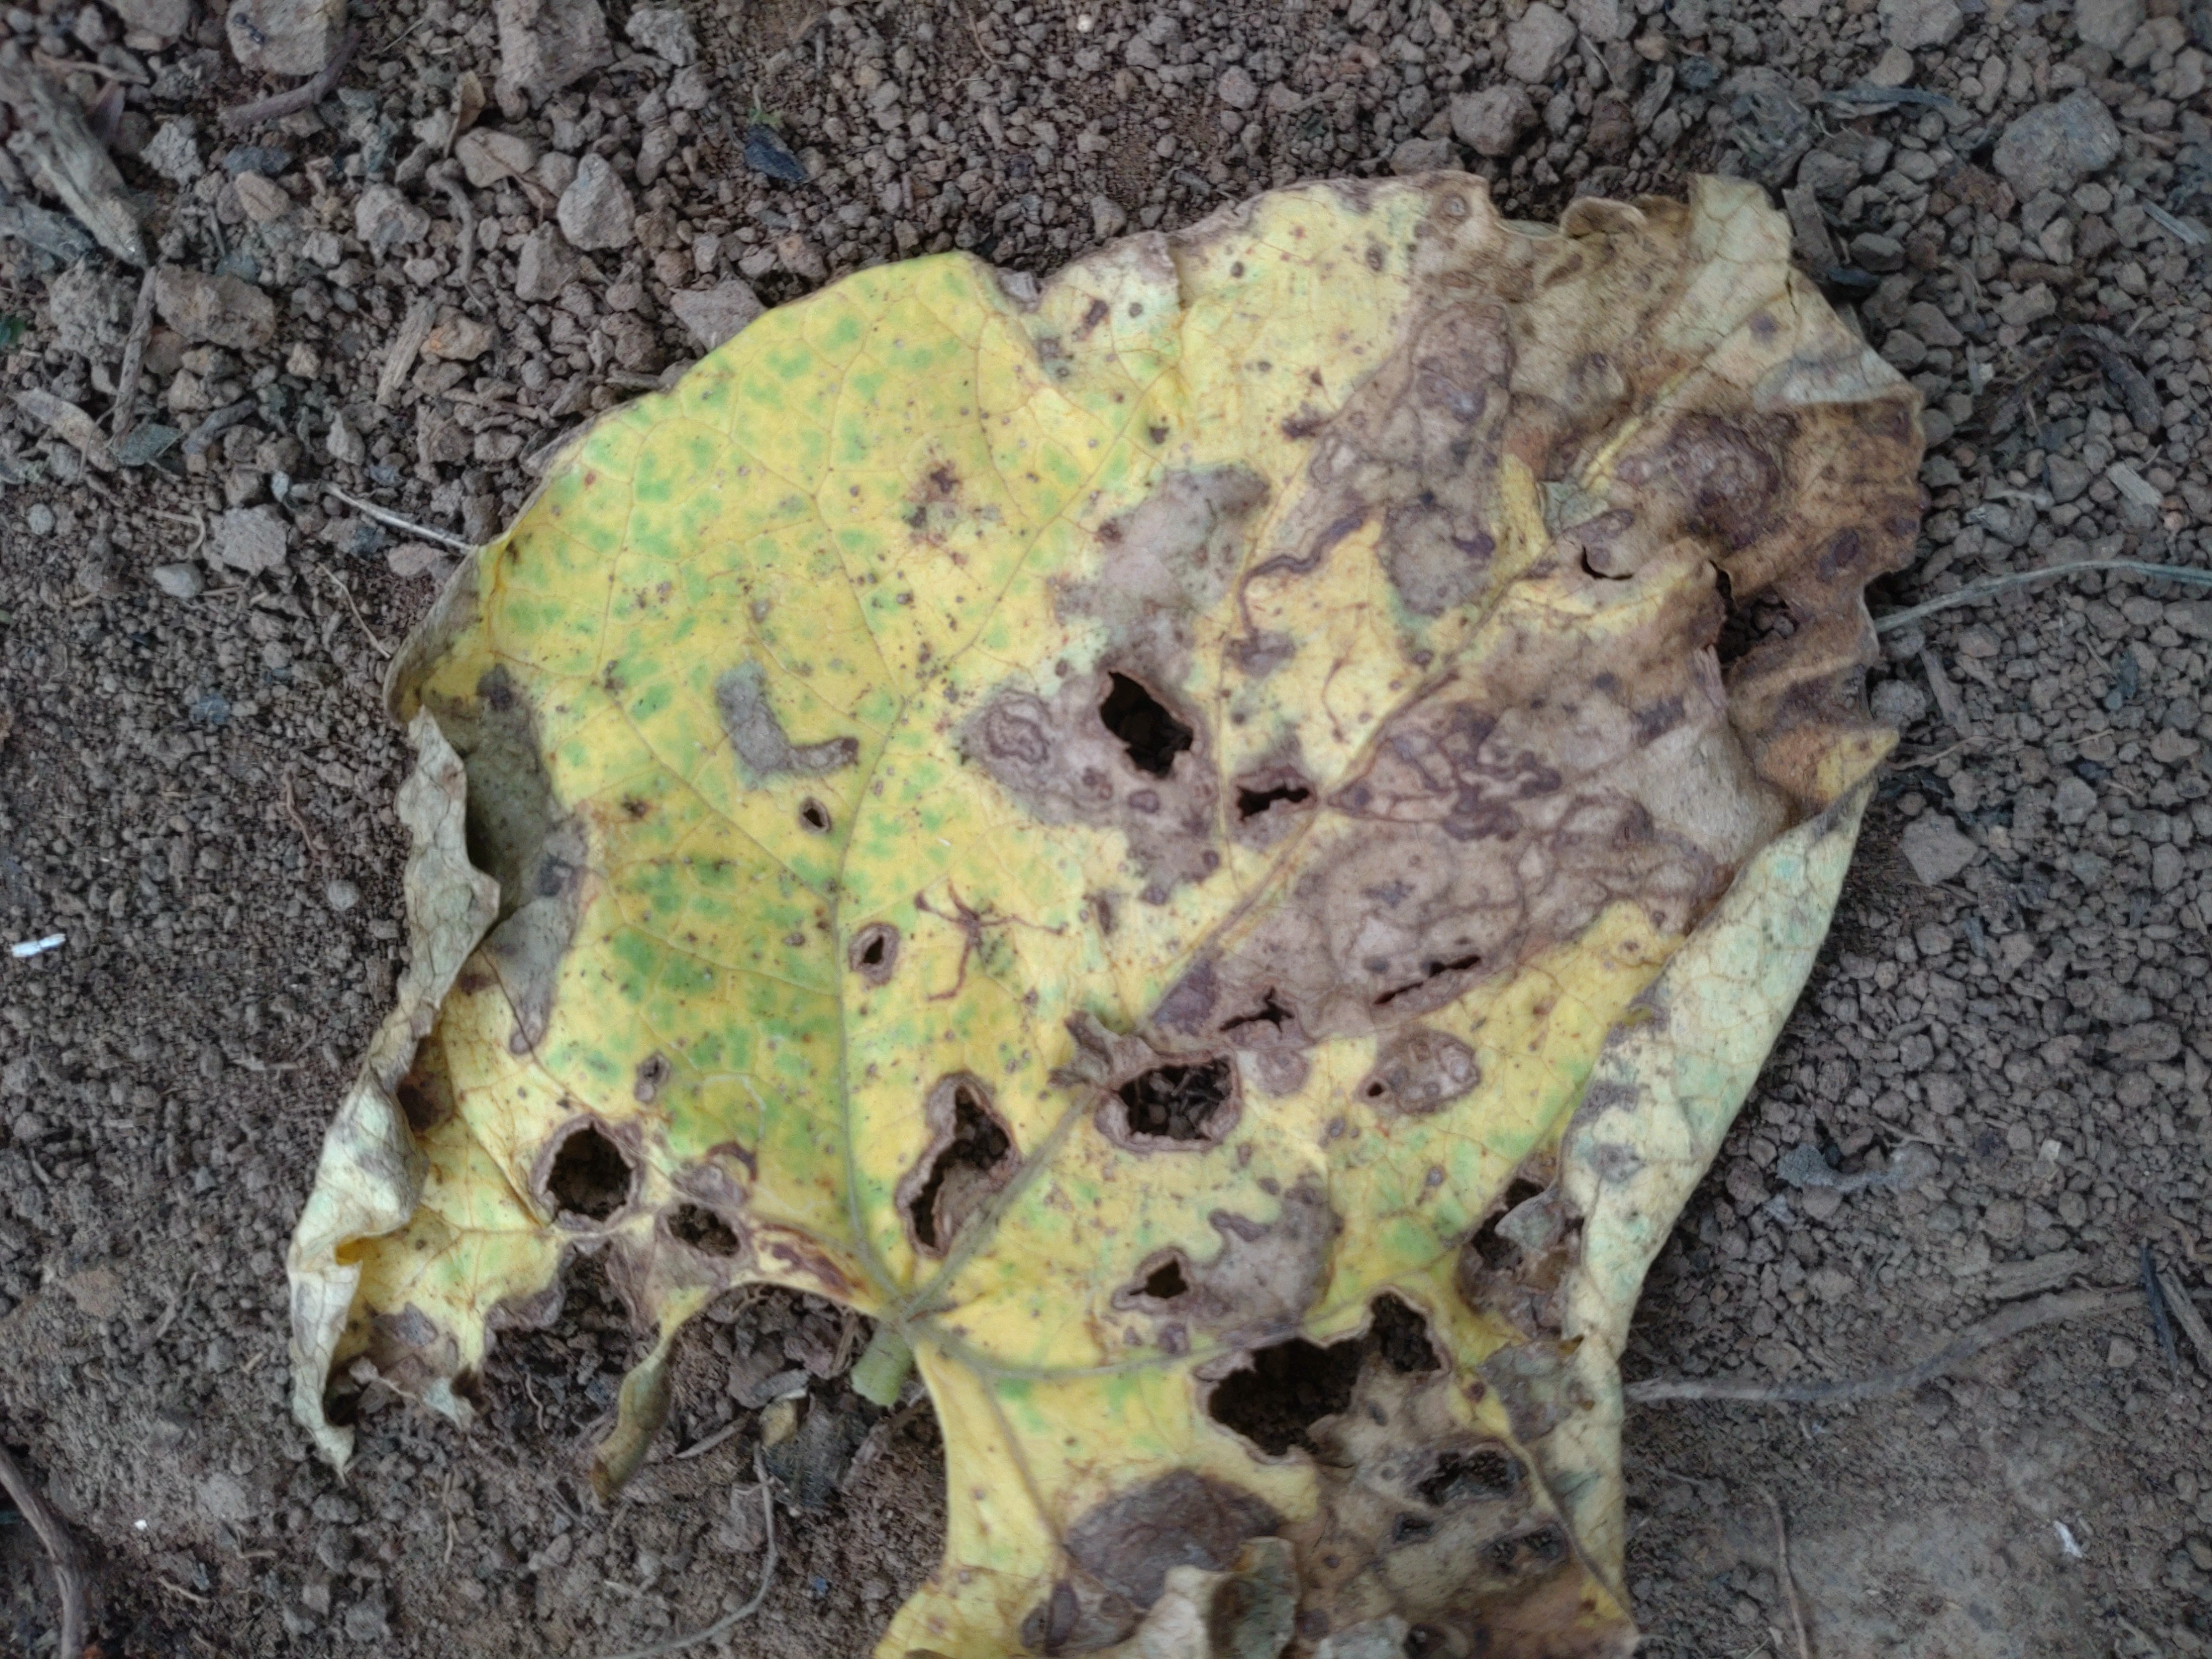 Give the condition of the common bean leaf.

anthracnose
